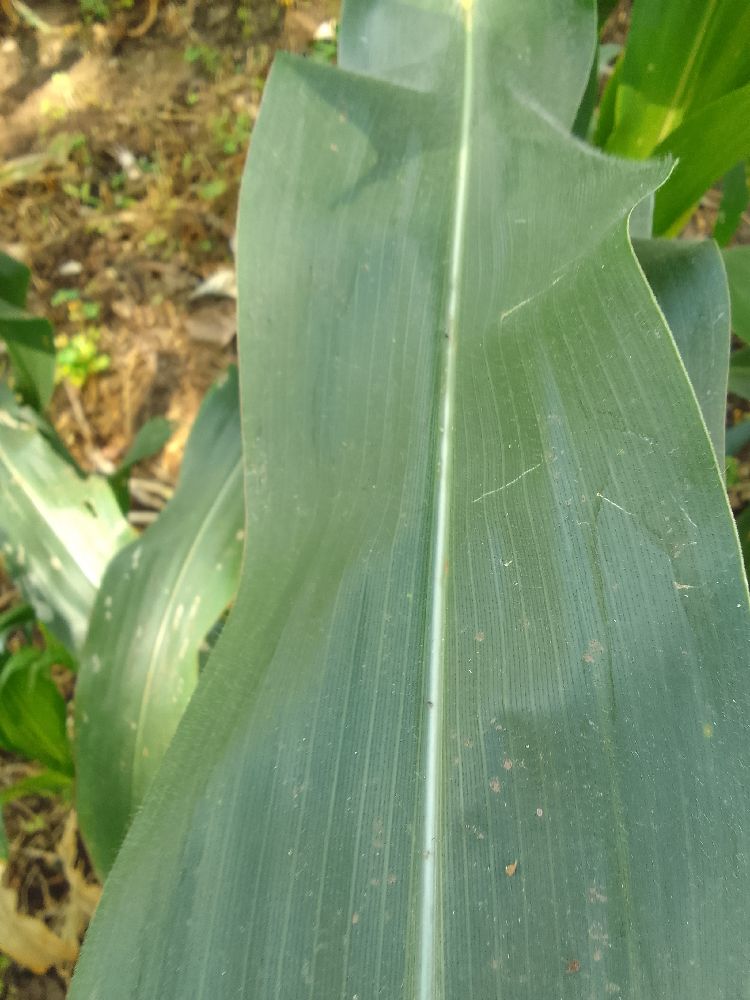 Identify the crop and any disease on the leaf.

maize, healthy
